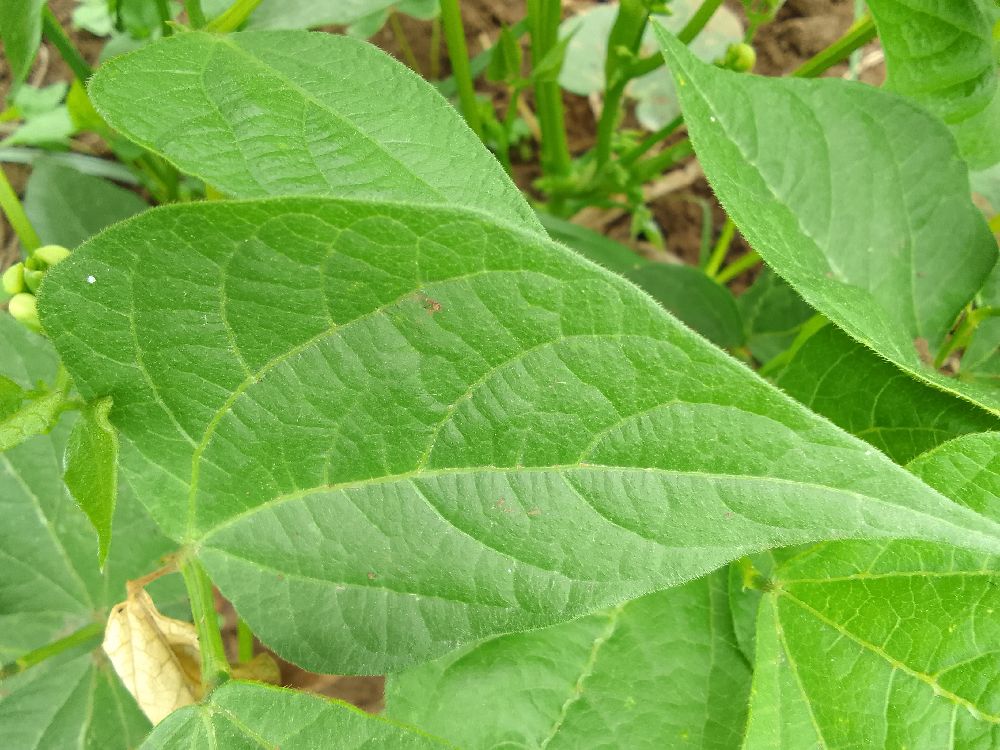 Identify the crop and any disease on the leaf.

common bean, healthy
